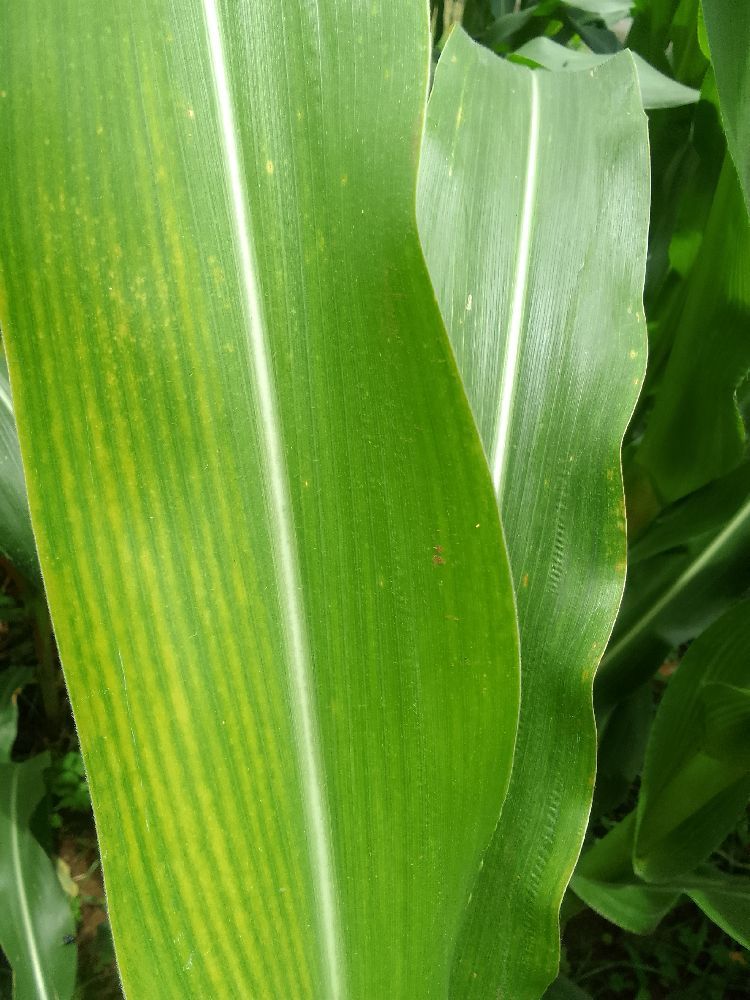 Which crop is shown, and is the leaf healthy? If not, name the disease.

maize, maize lethal necrosis
